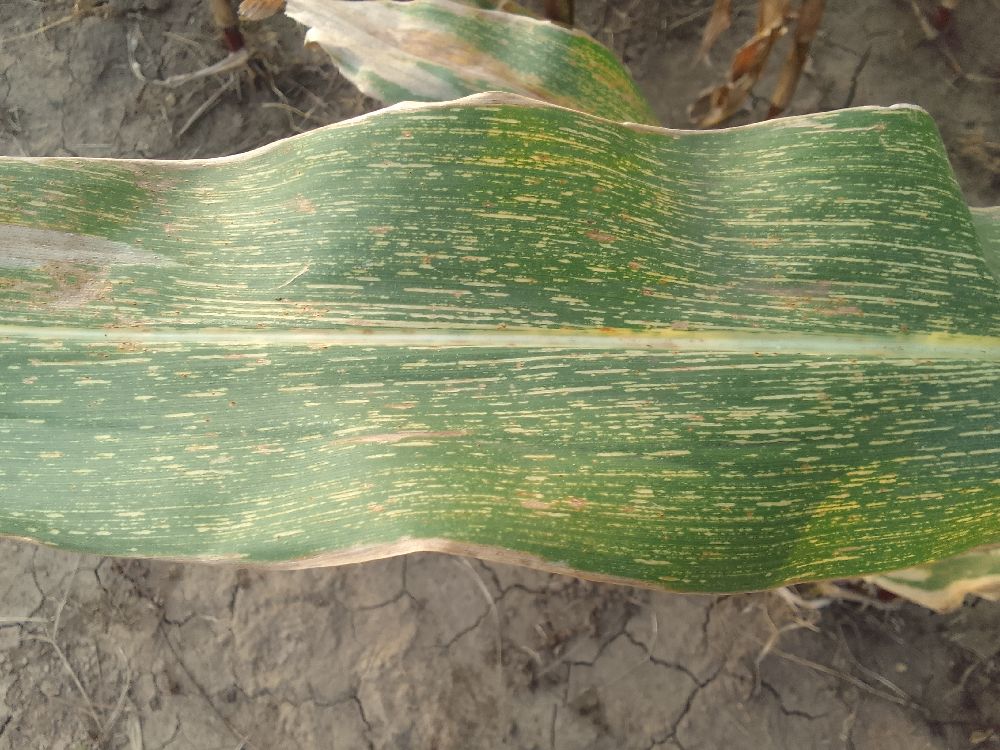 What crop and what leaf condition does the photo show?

maize, maize streak virus
